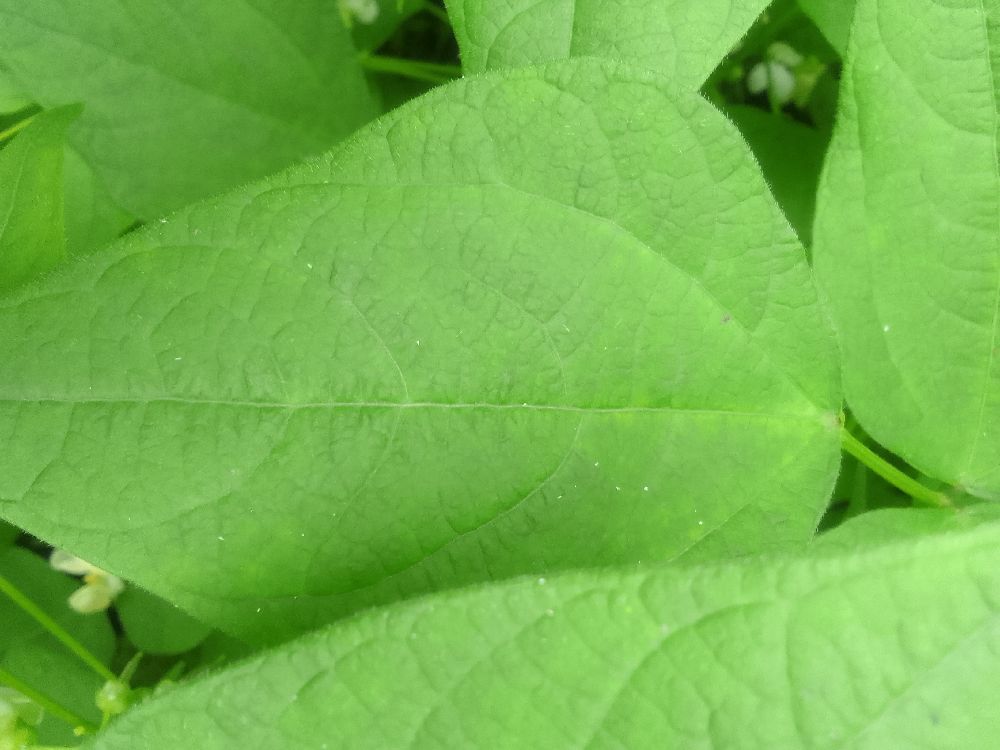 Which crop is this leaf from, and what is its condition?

common bean, healthy
